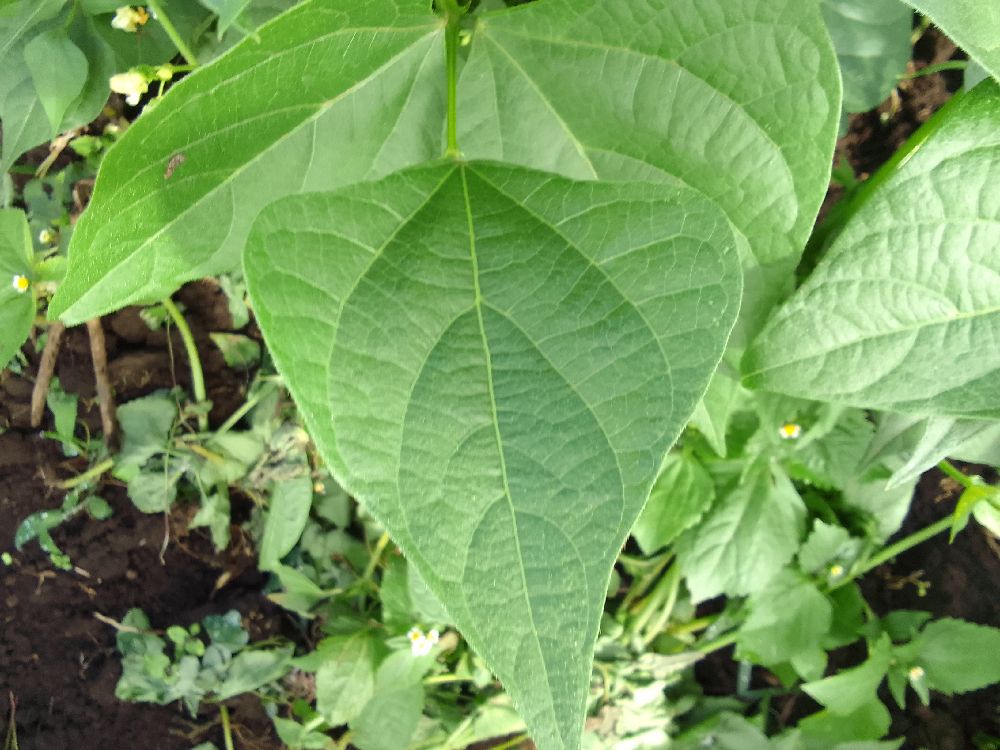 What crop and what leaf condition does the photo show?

common bean, healthy
